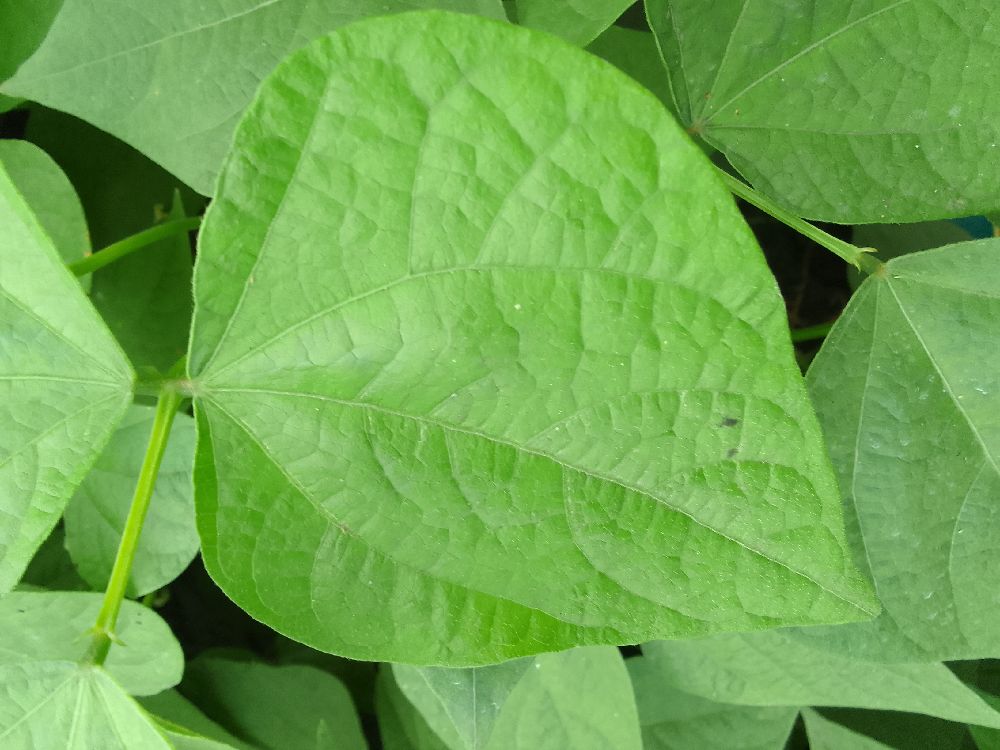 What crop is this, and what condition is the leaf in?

common bean, healthy
